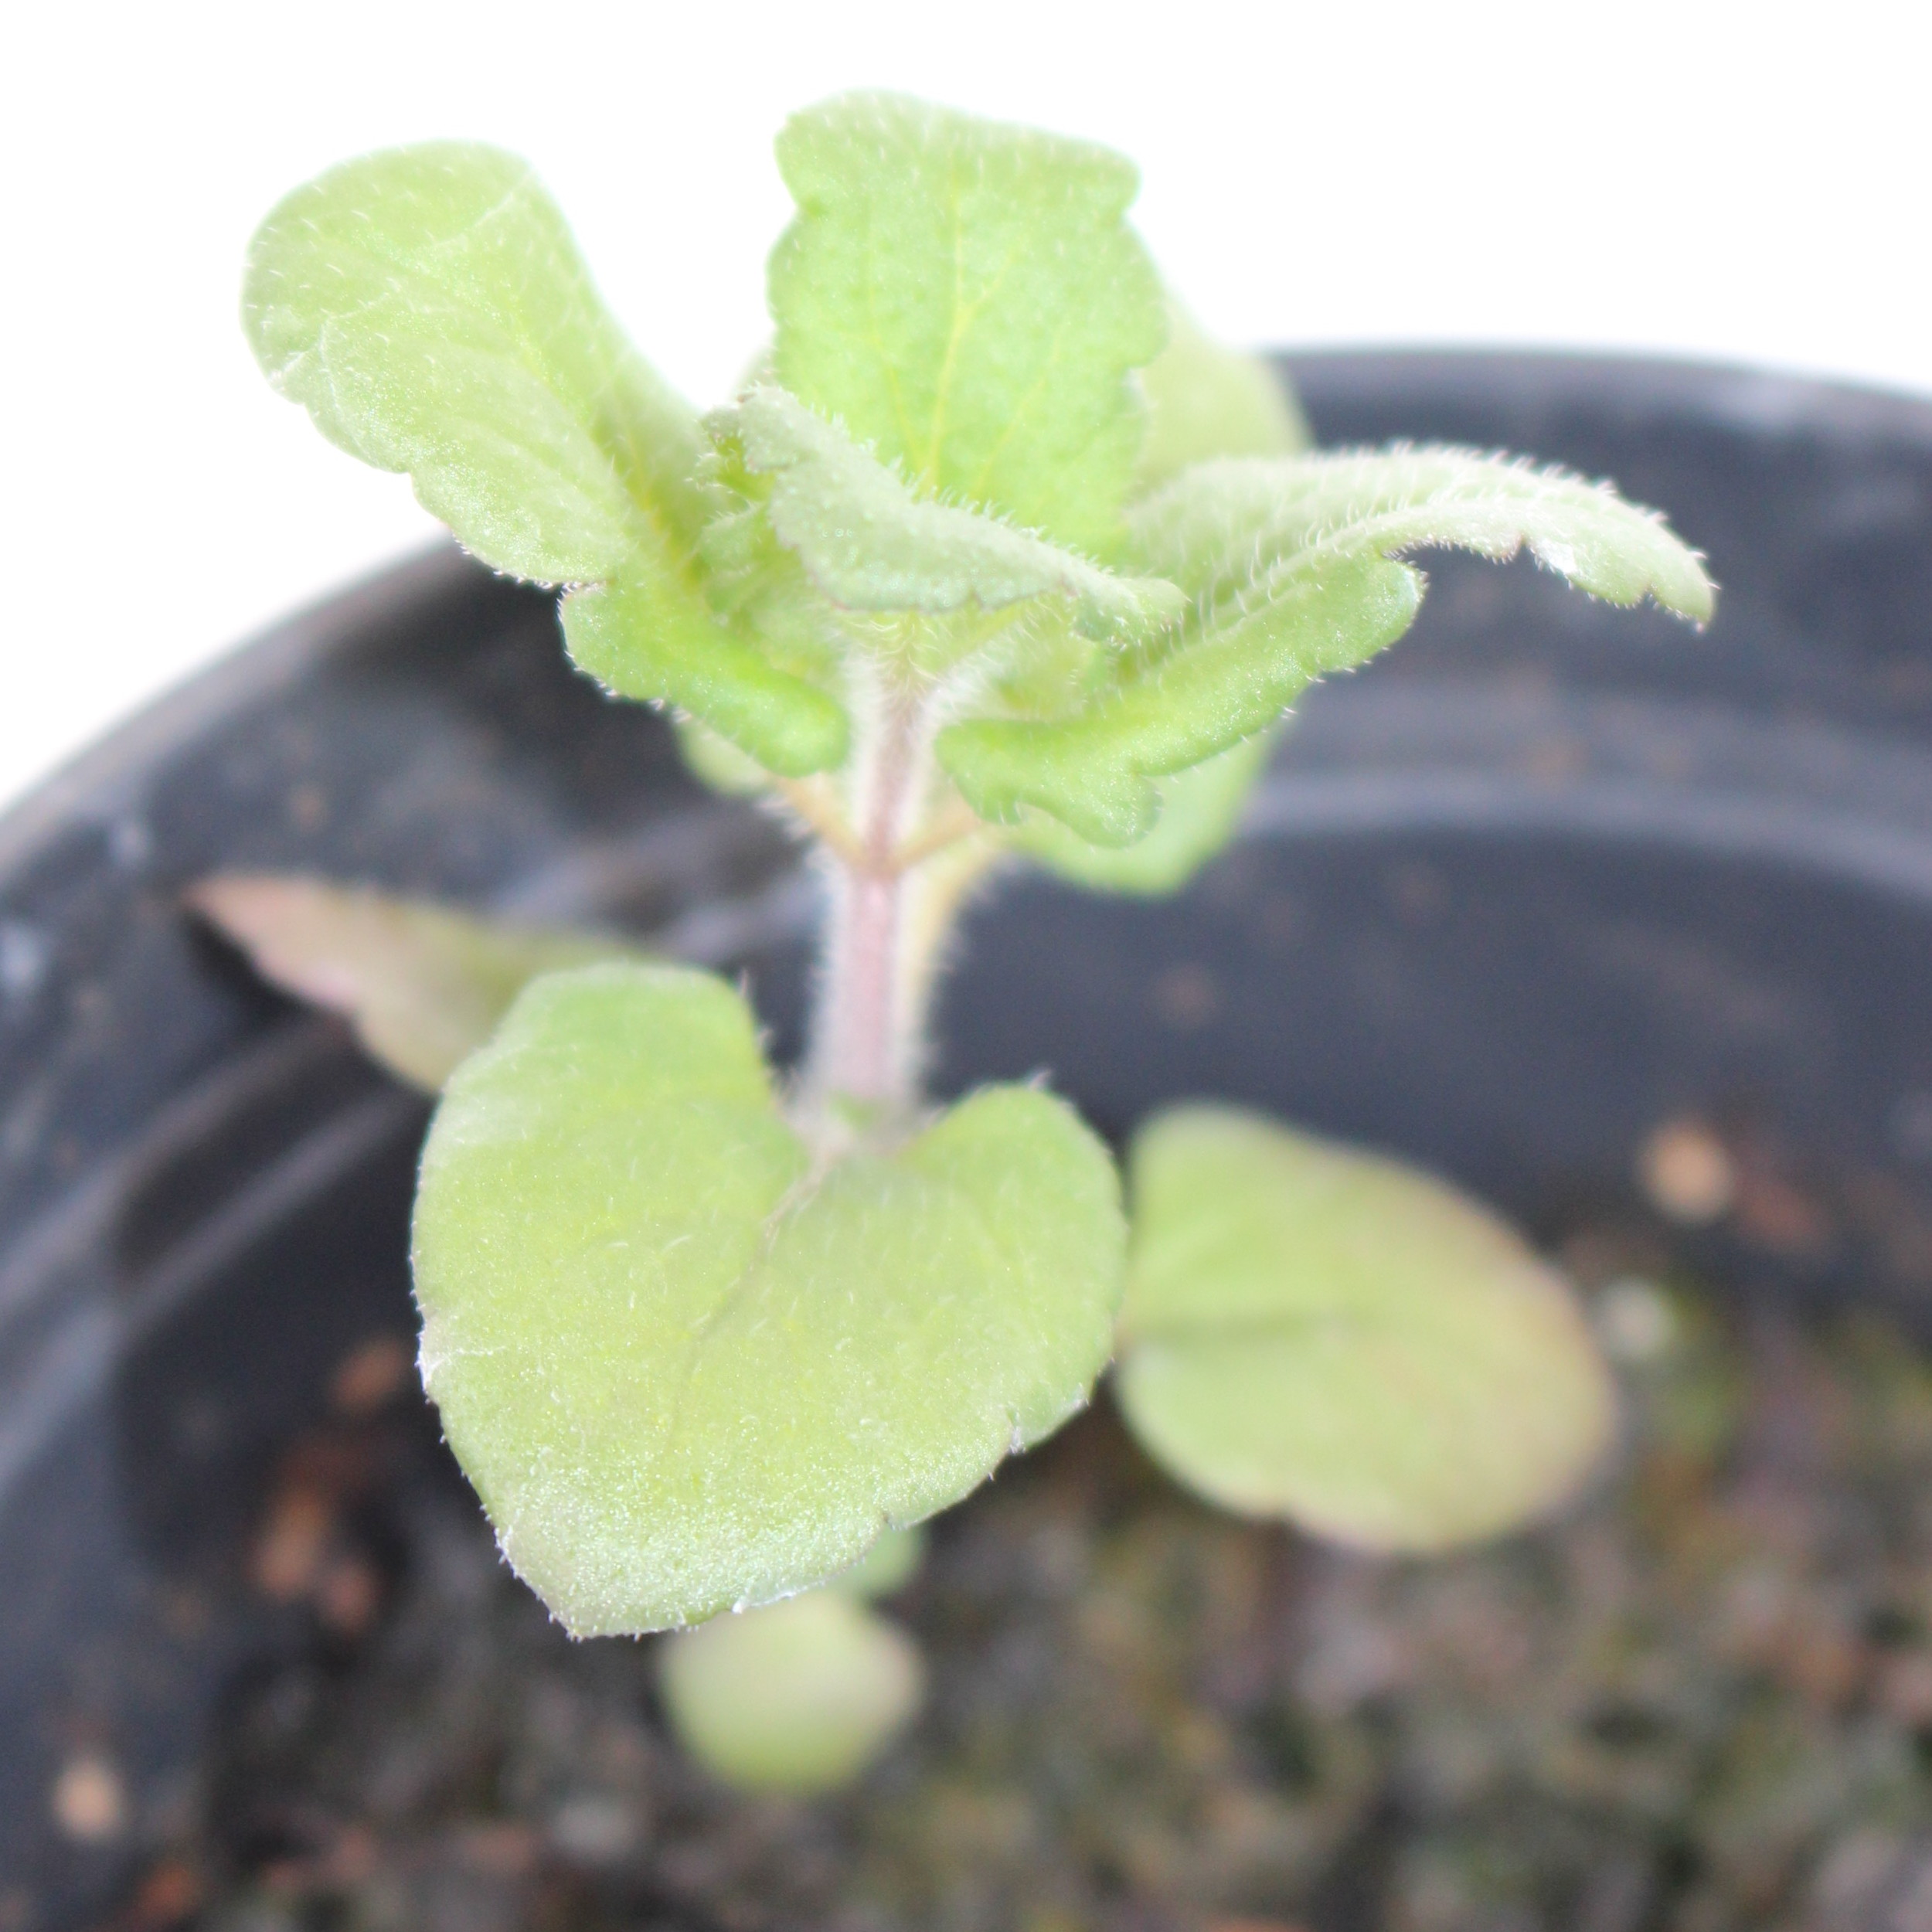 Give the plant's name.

Veronica persica
